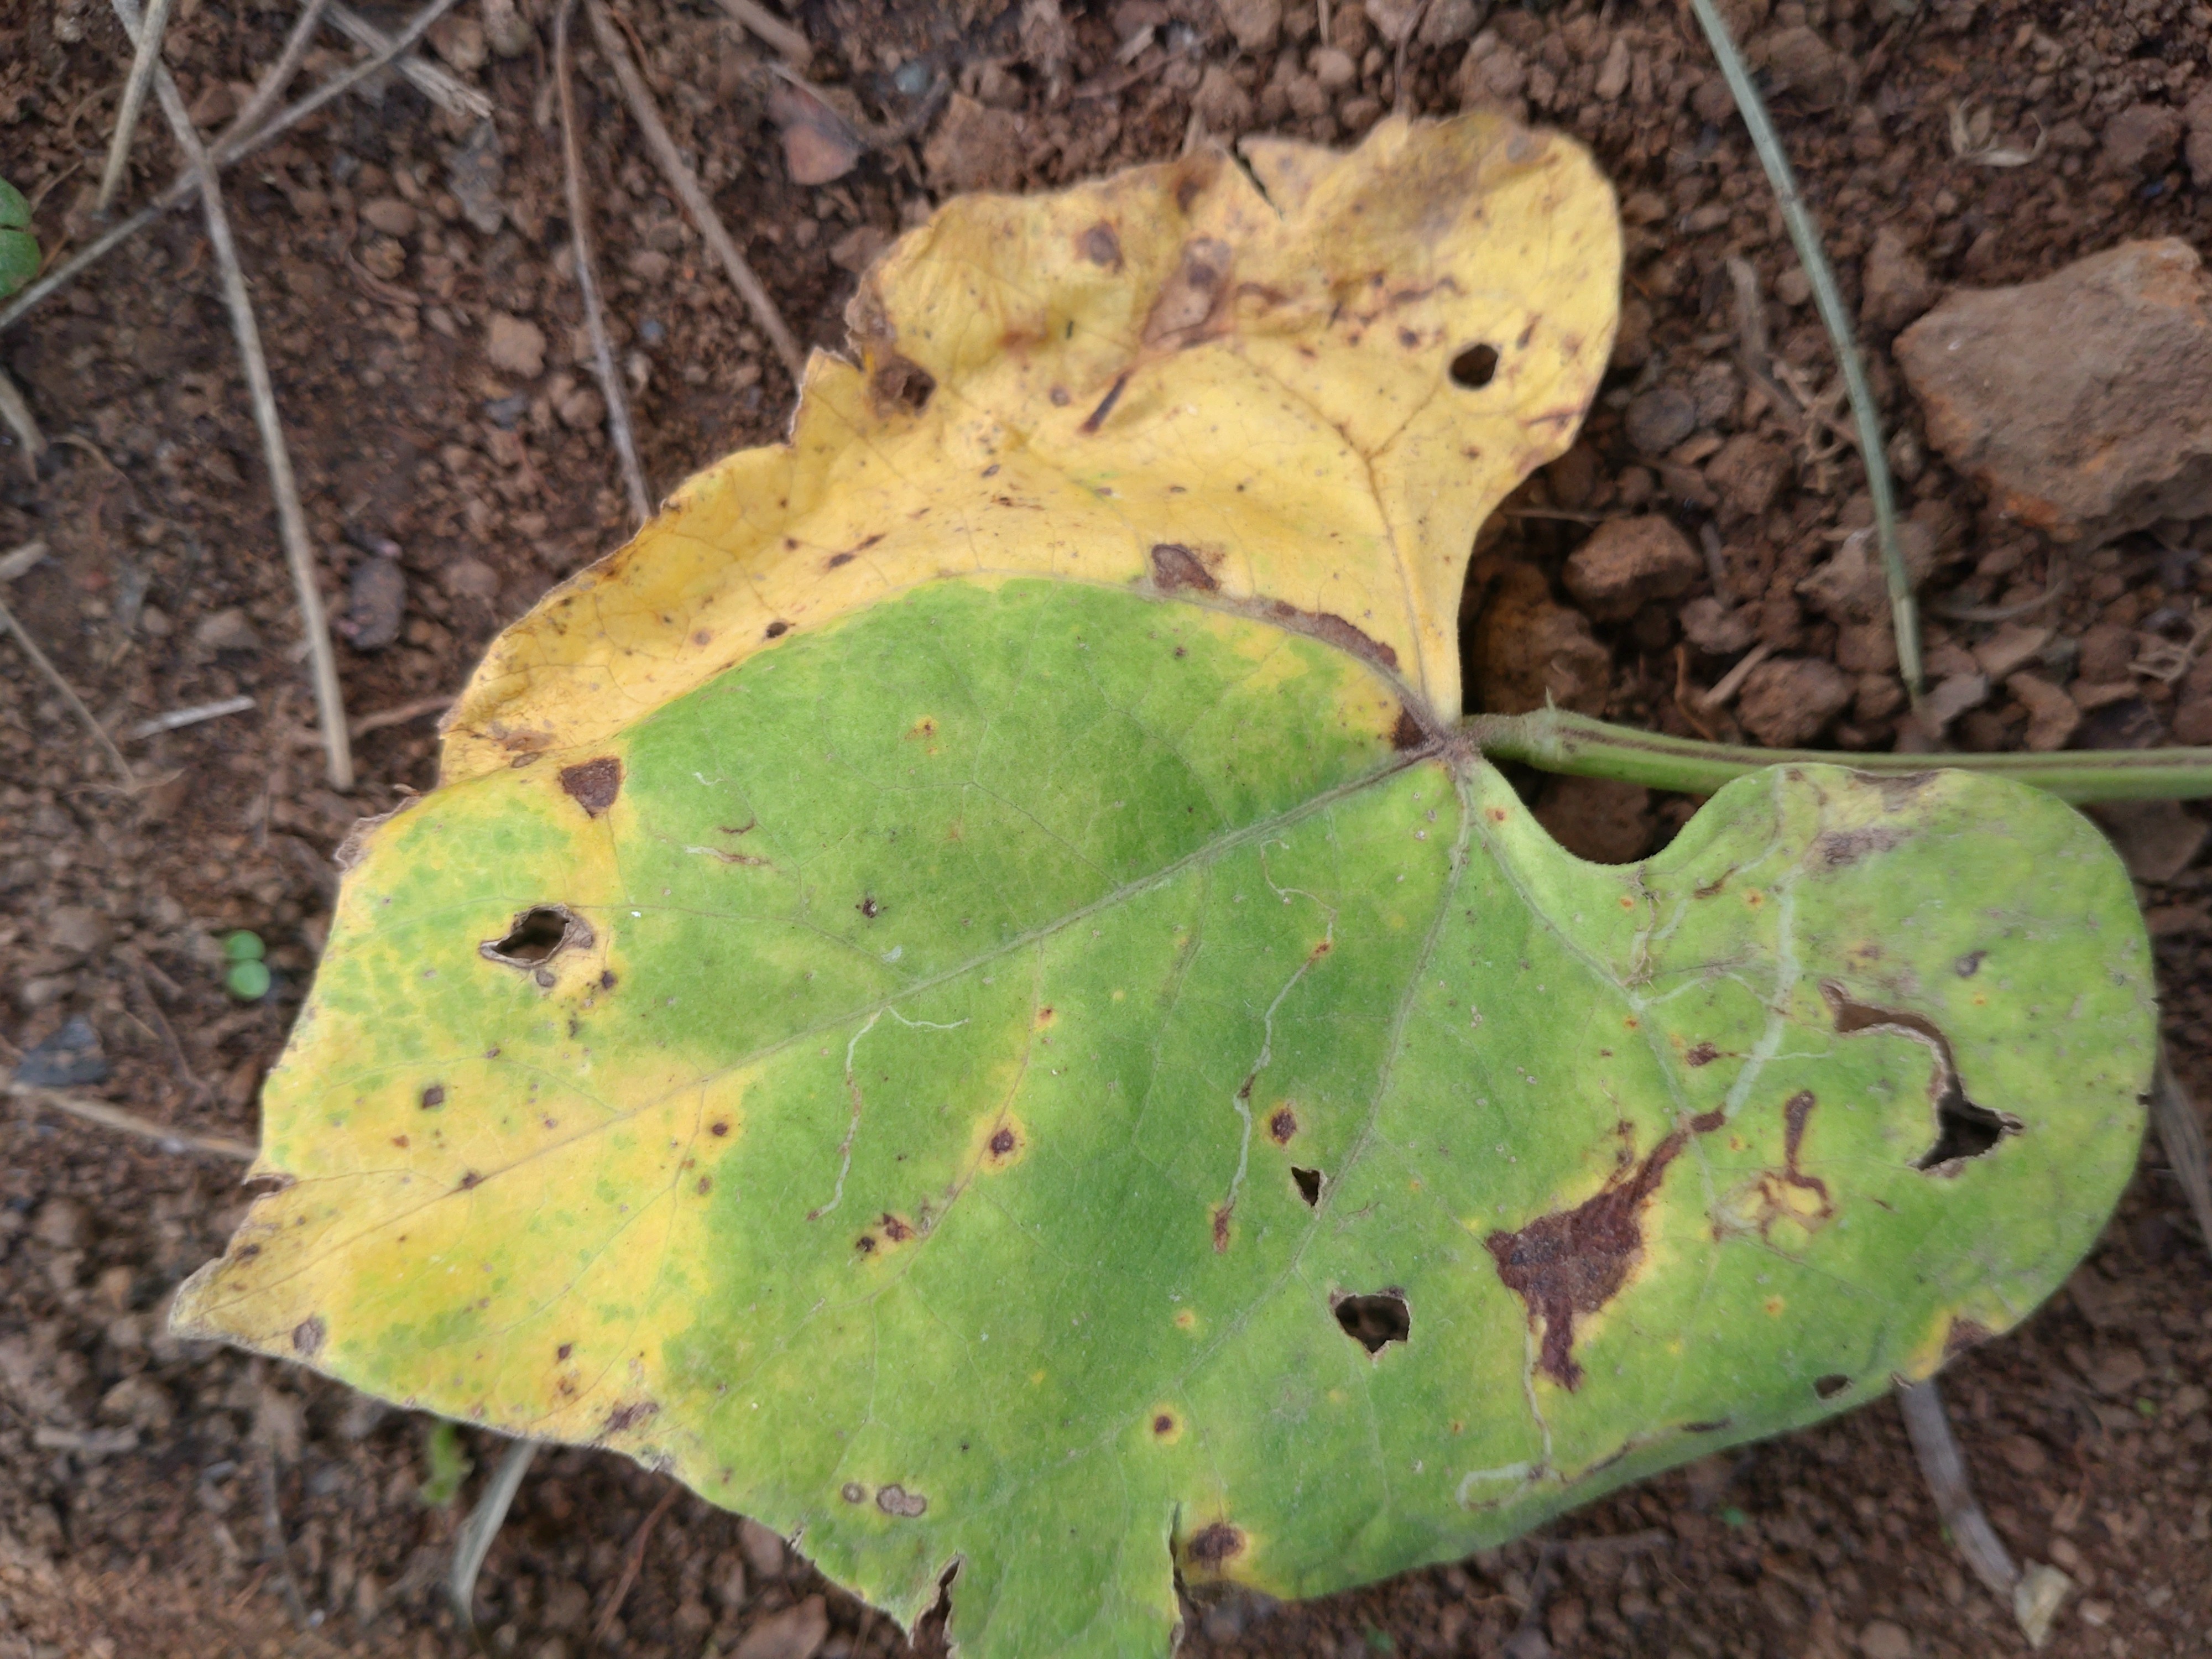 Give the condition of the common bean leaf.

rust
